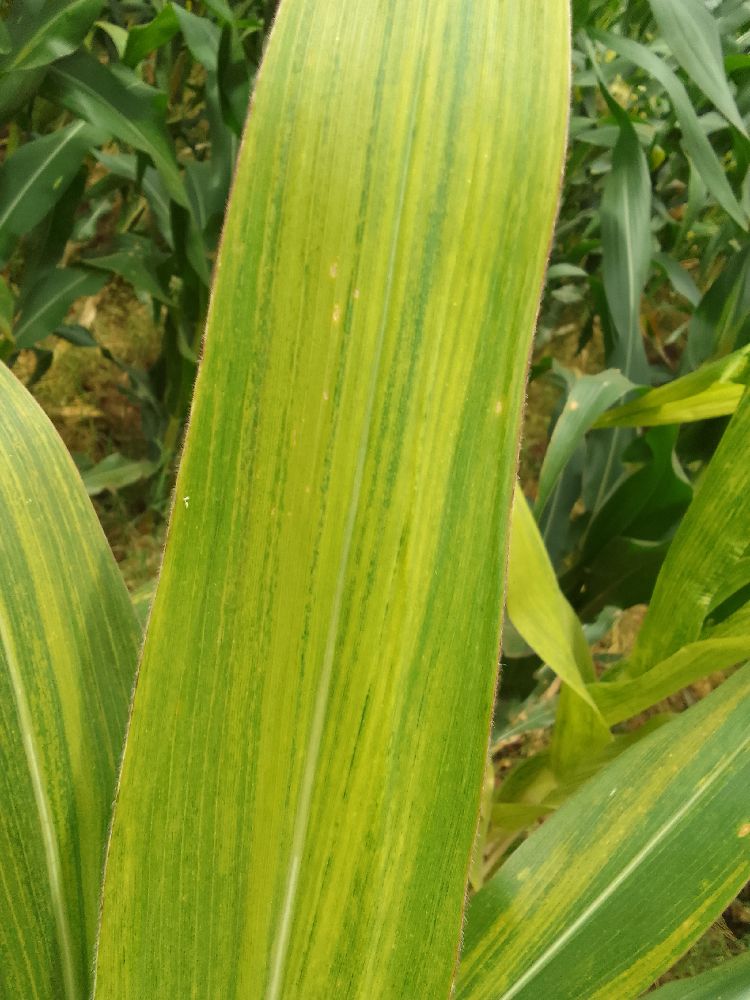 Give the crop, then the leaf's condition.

maize, maize lethal necrosis
